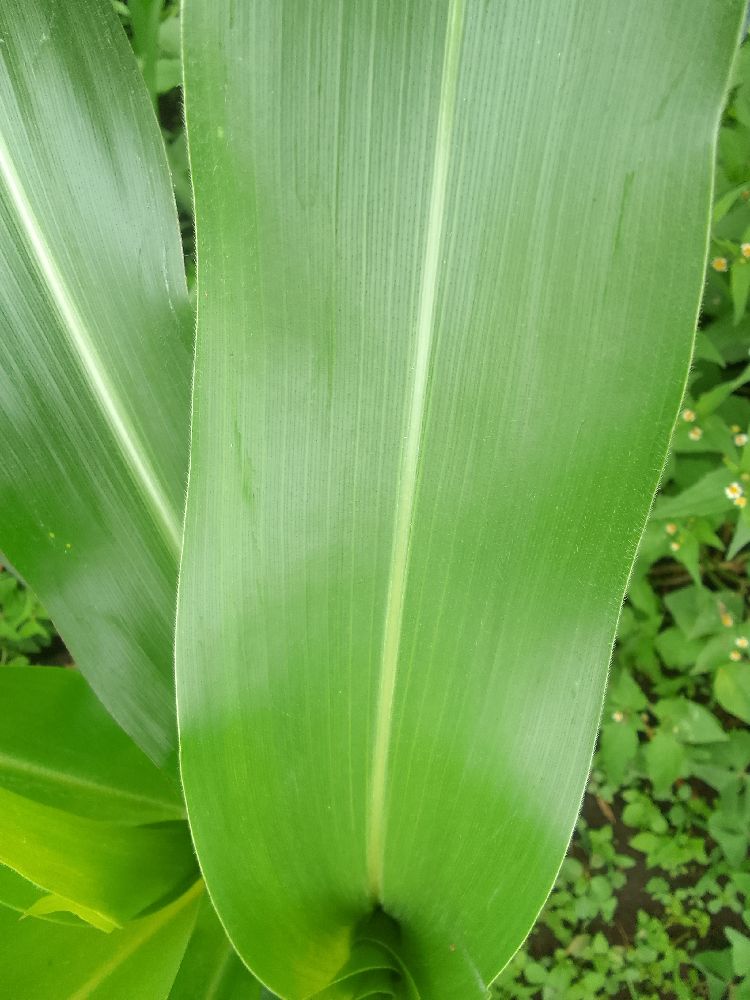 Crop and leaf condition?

maize, healthy
